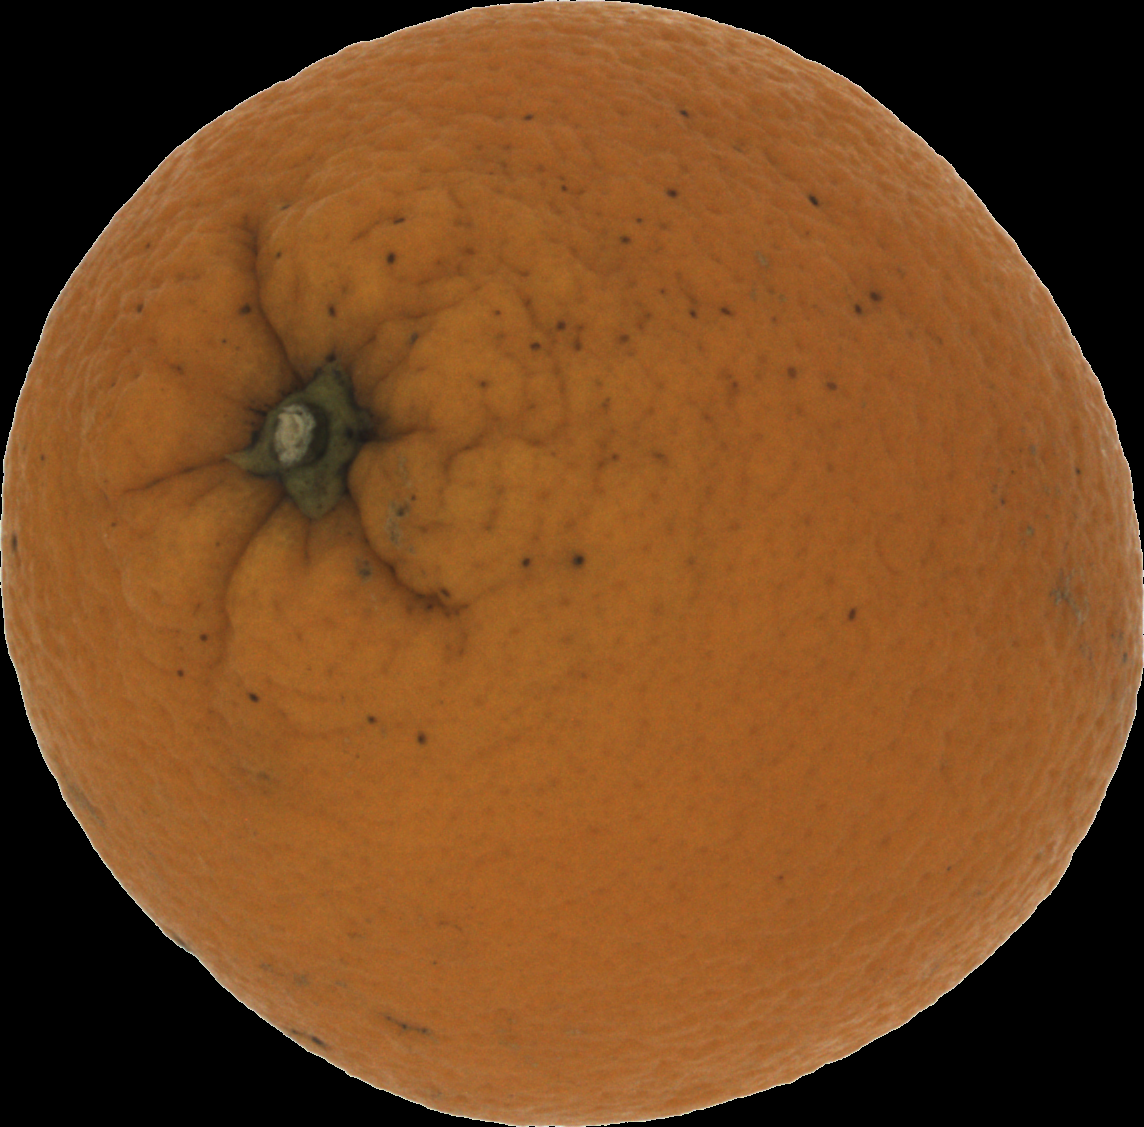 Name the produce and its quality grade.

orange, bad
